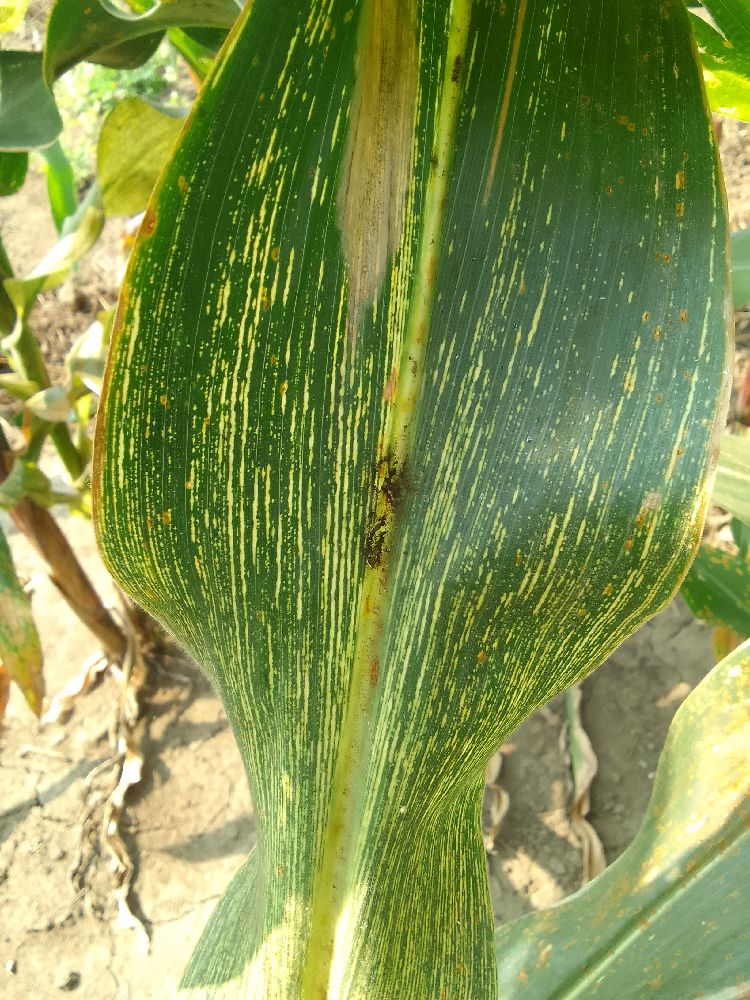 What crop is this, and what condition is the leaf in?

maize, maize streak virus
